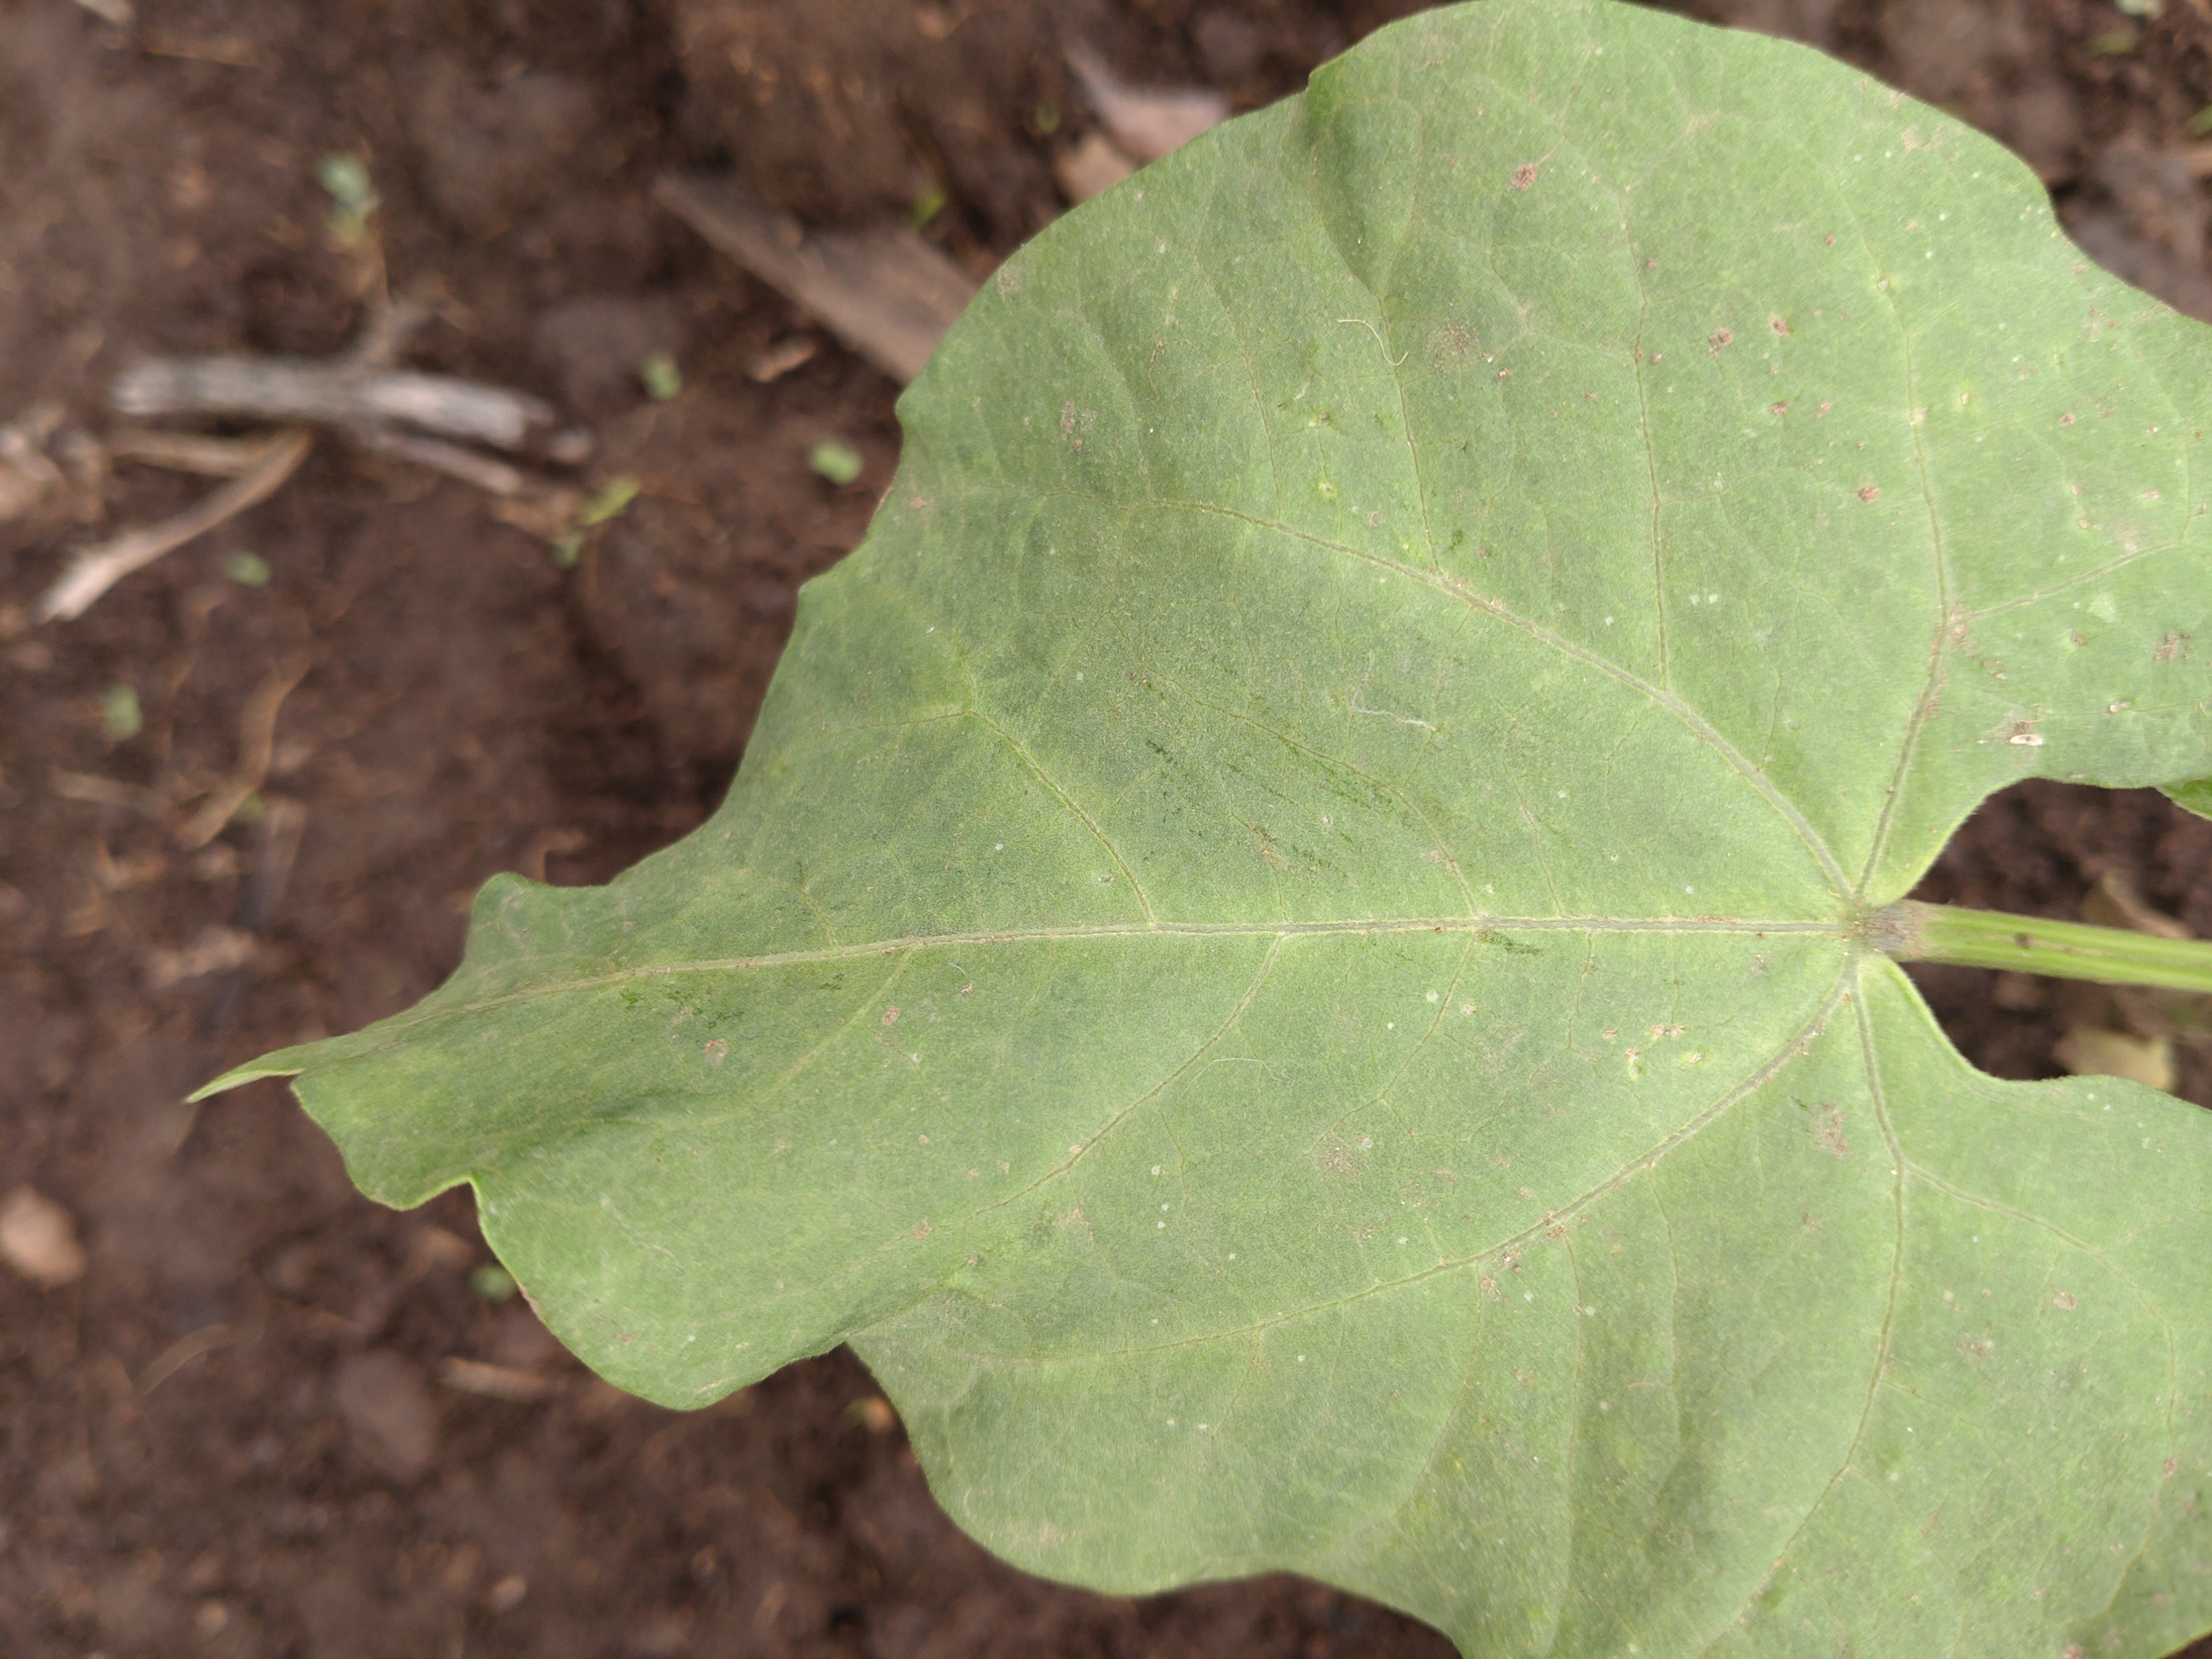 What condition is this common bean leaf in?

healthy
